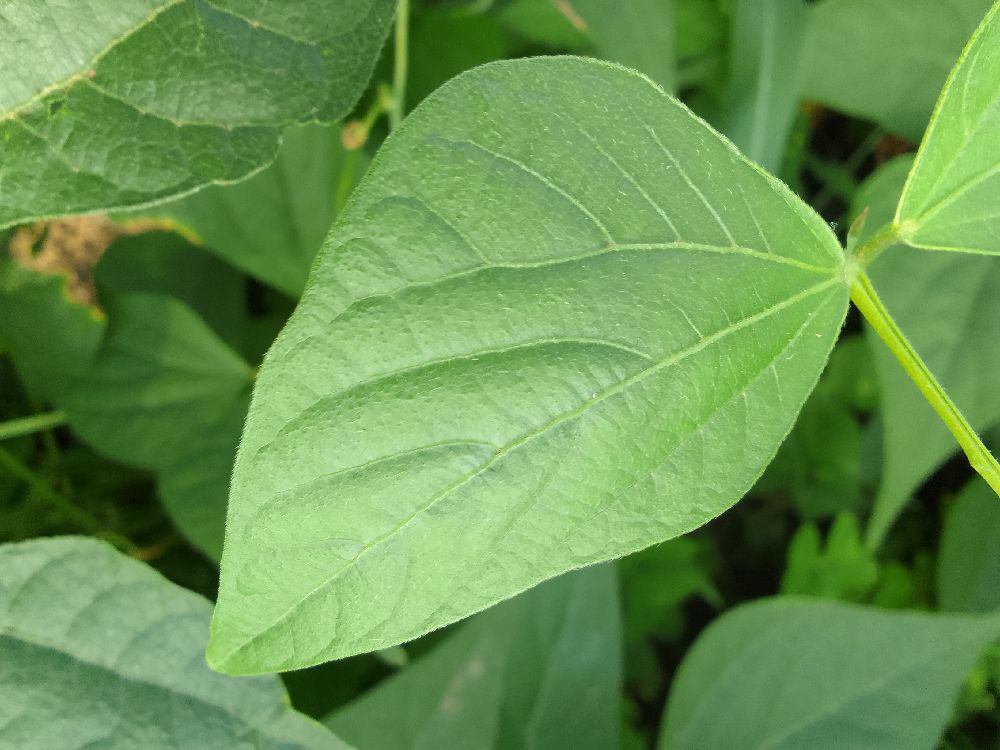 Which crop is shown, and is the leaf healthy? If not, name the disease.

common bean, healthy
